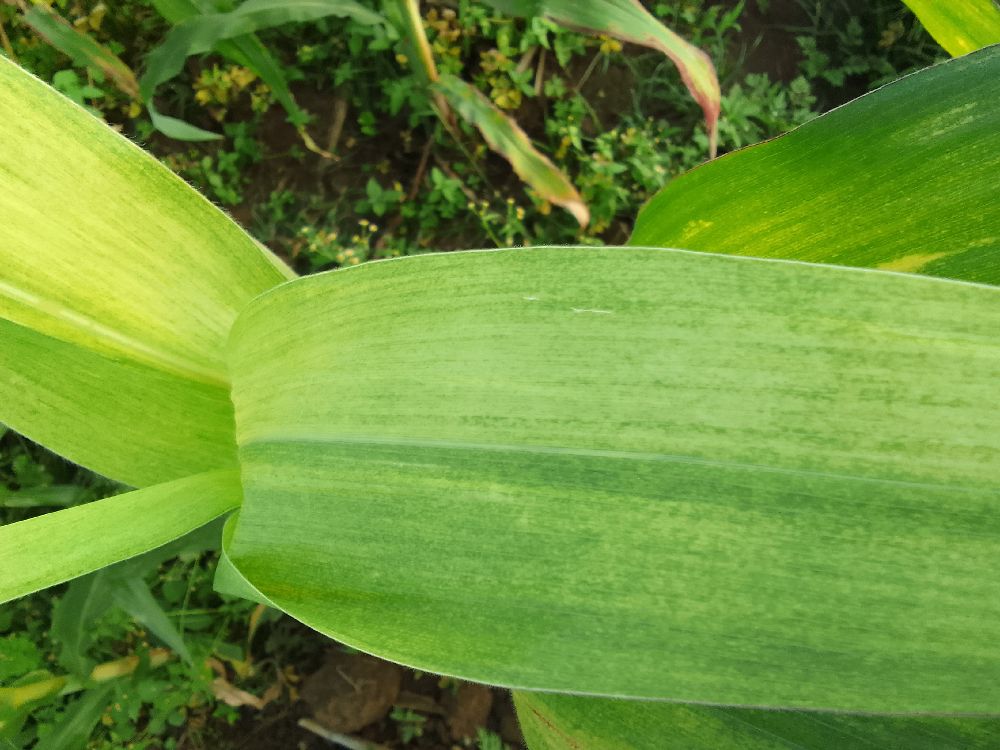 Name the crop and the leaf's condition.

maize, maize lethal necrosis
